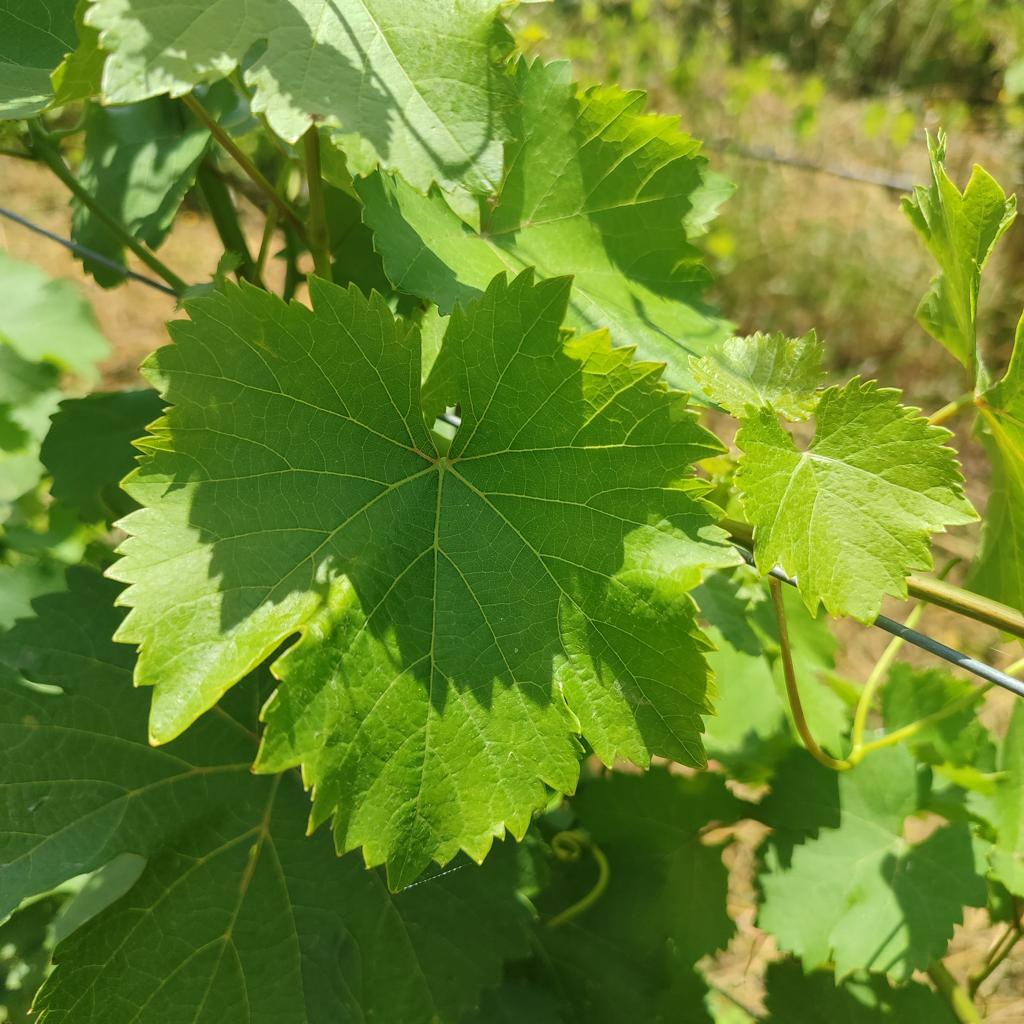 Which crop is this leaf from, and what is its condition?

grapevine, healthy
